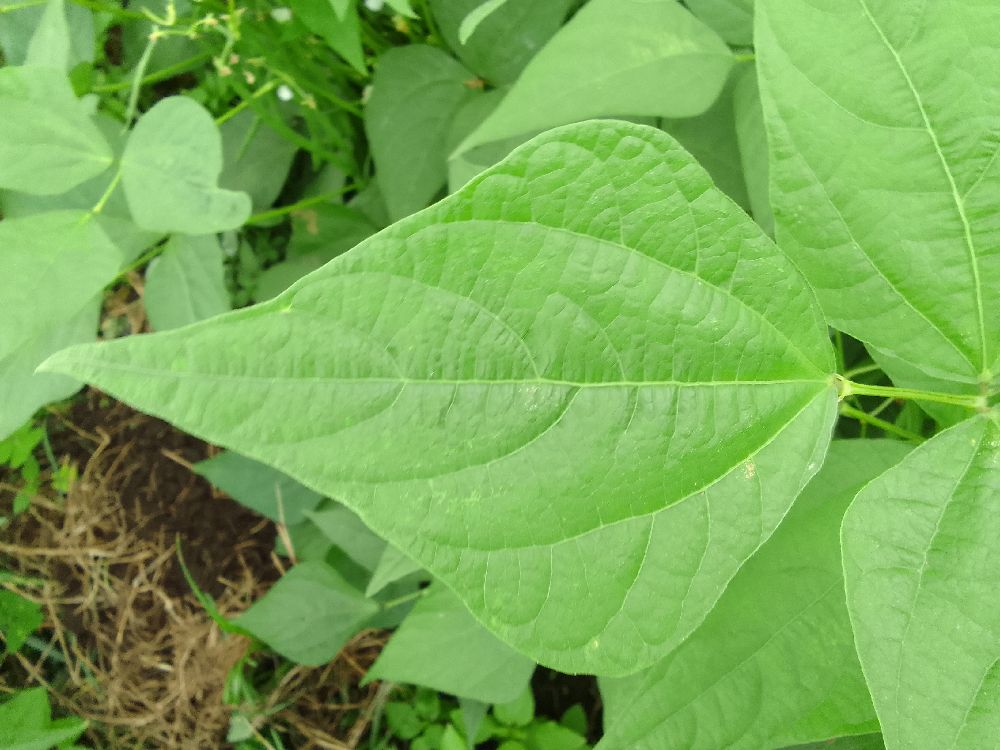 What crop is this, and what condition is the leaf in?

common bean, healthy
